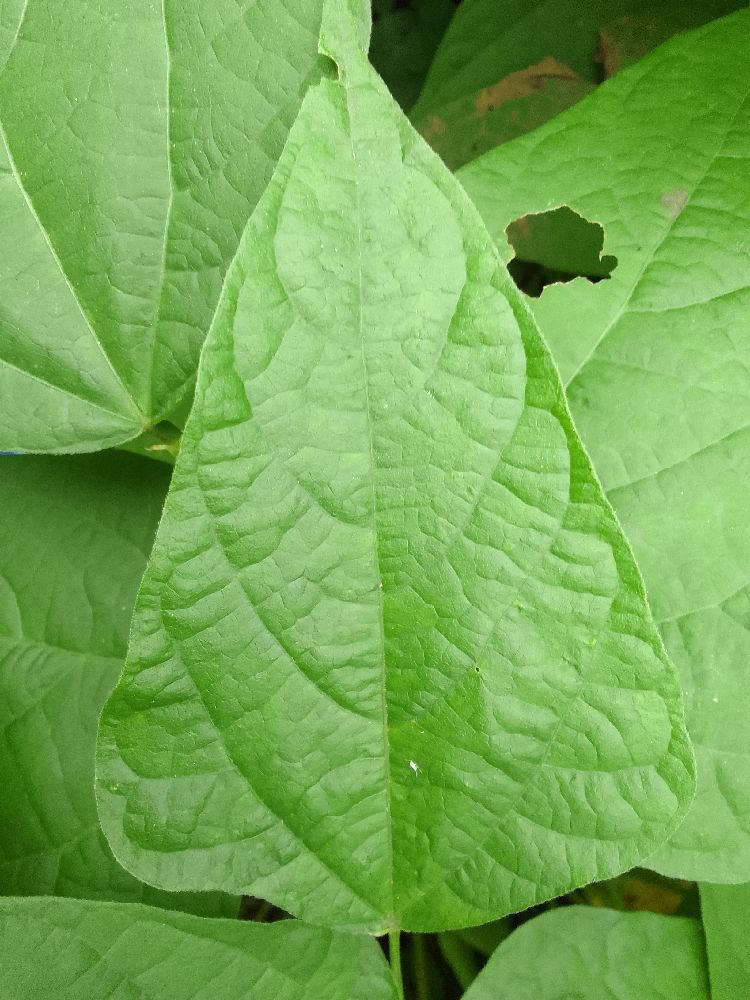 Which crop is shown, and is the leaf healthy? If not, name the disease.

common bean, healthy
